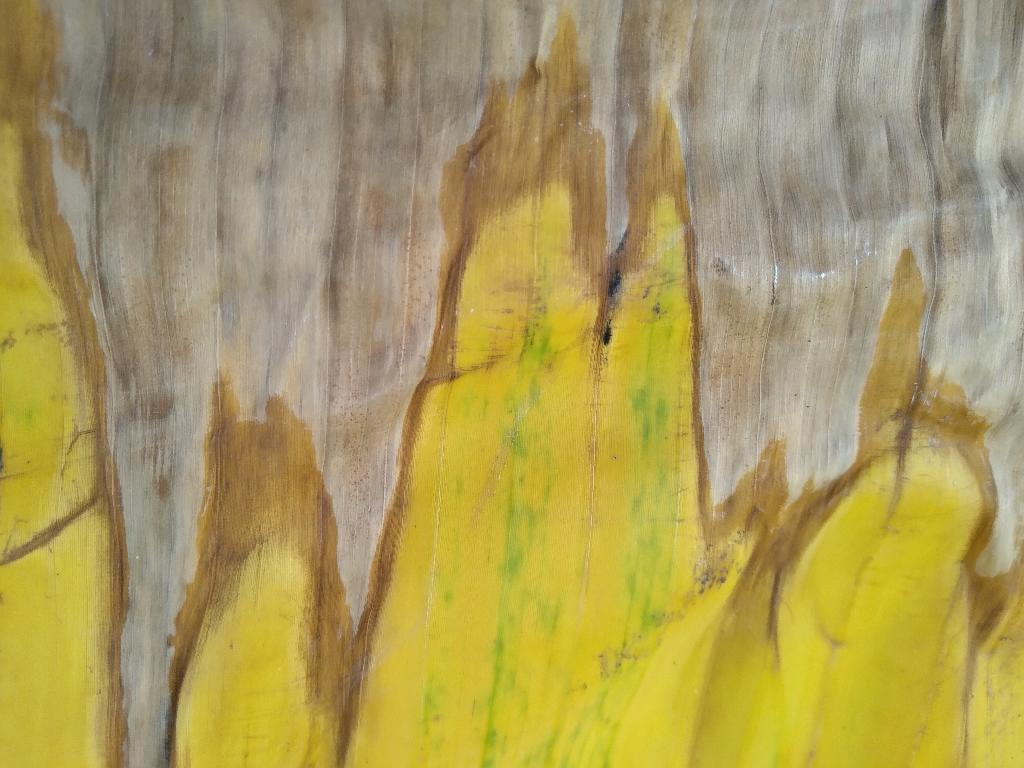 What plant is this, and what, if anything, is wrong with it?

banana, fusarium wilt race 1
